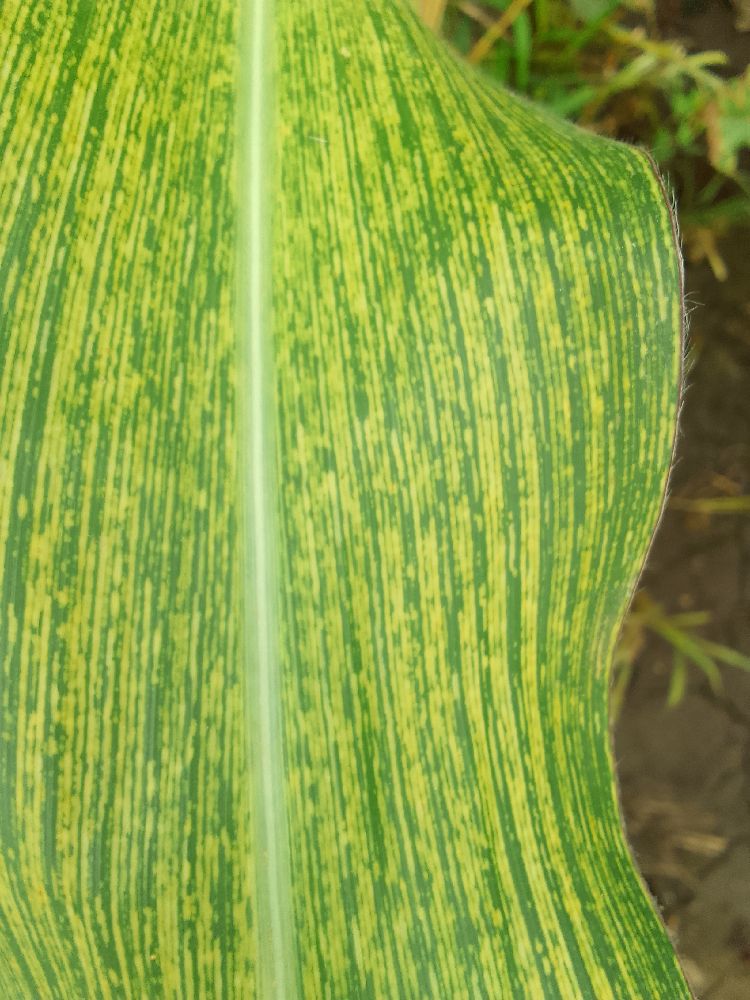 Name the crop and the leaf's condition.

maize, maize streak virus
